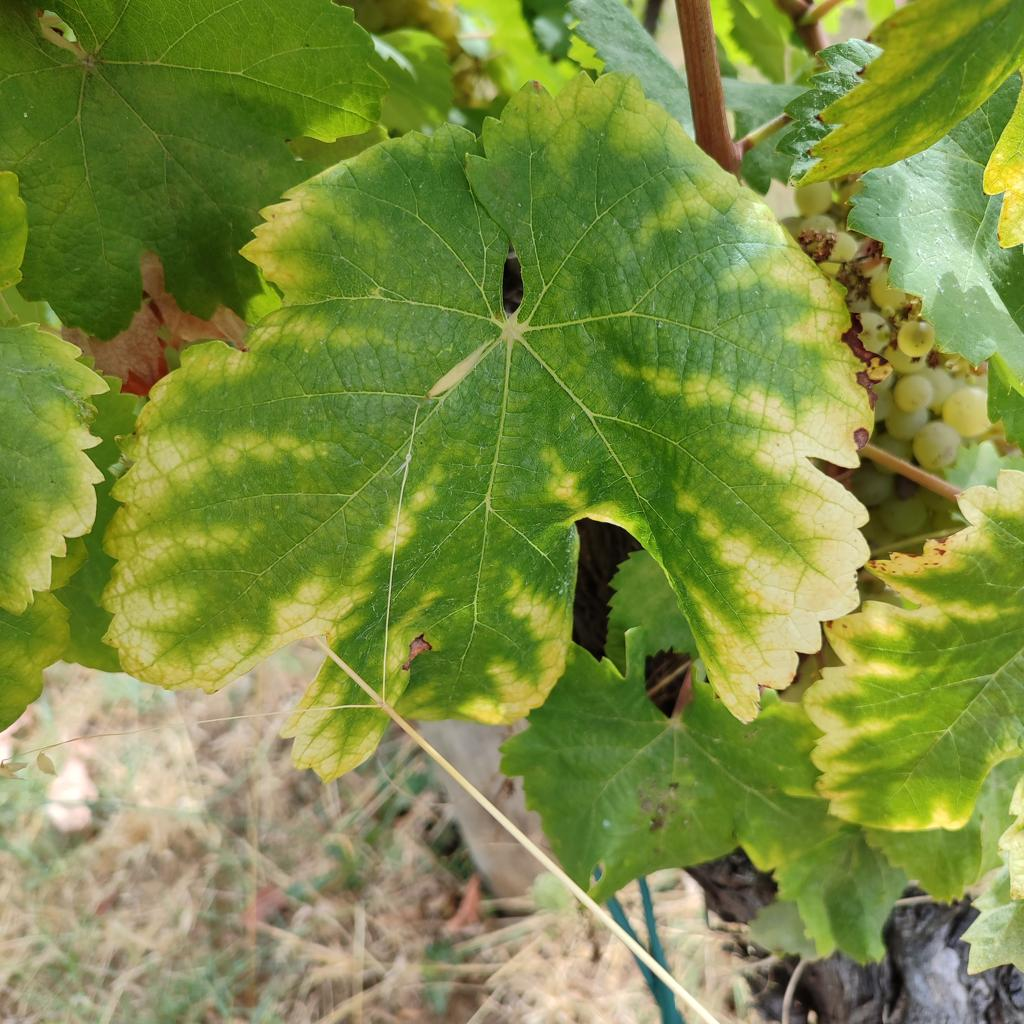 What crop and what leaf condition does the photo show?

grapevine, esca complex
